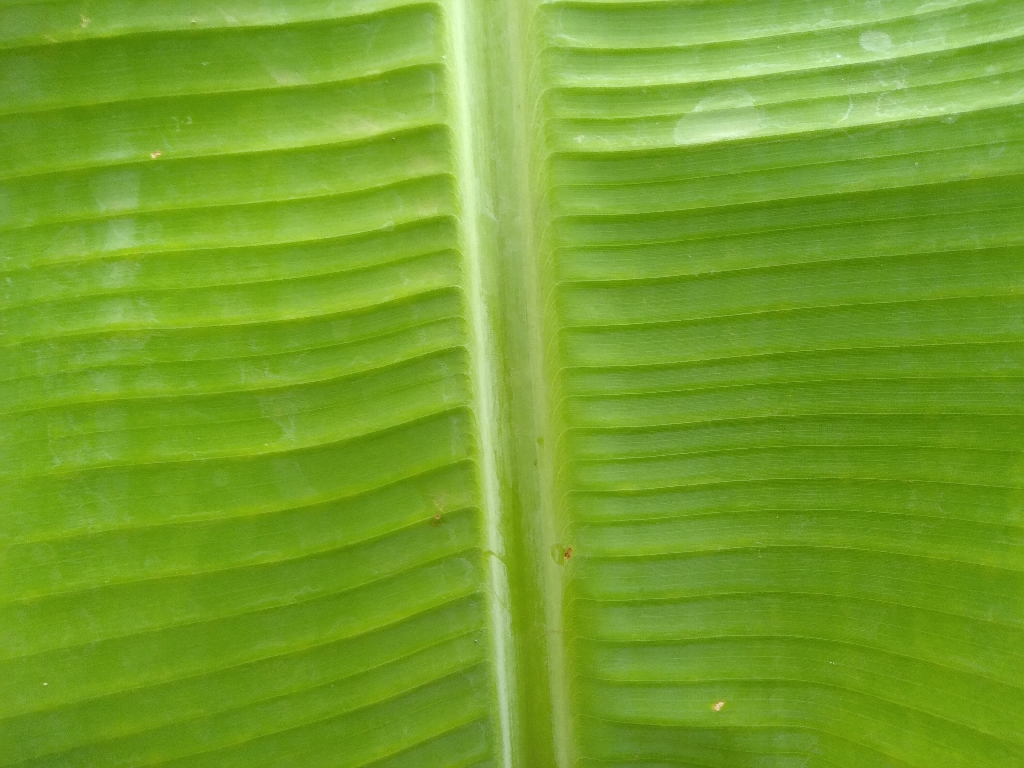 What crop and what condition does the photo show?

banana, healthy
